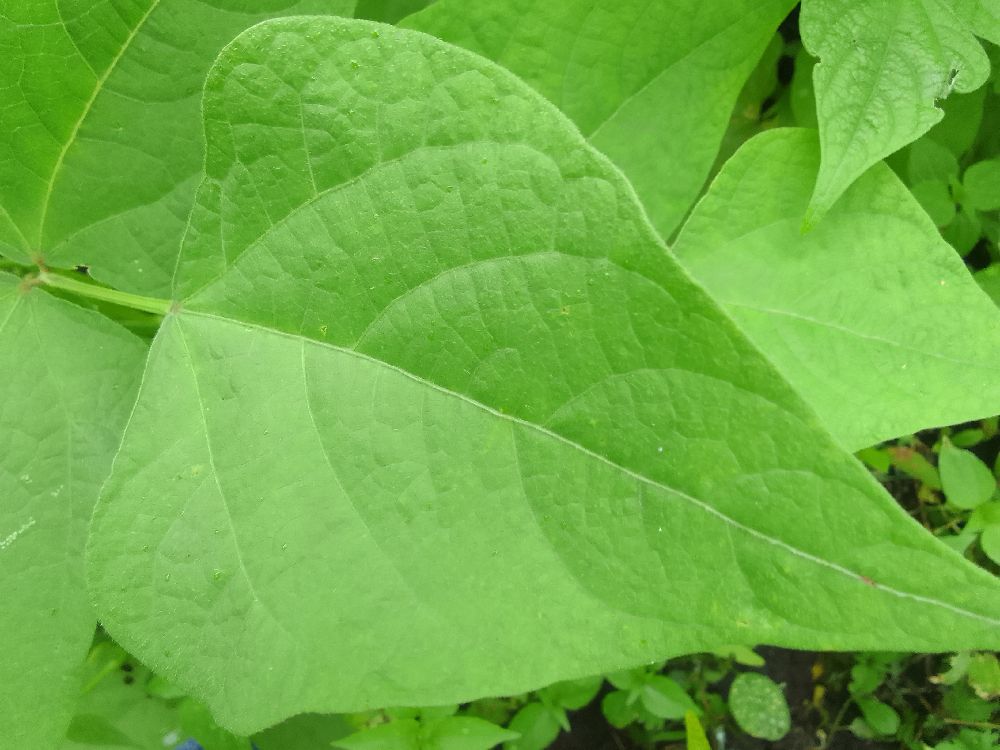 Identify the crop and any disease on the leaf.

common bean, healthy
